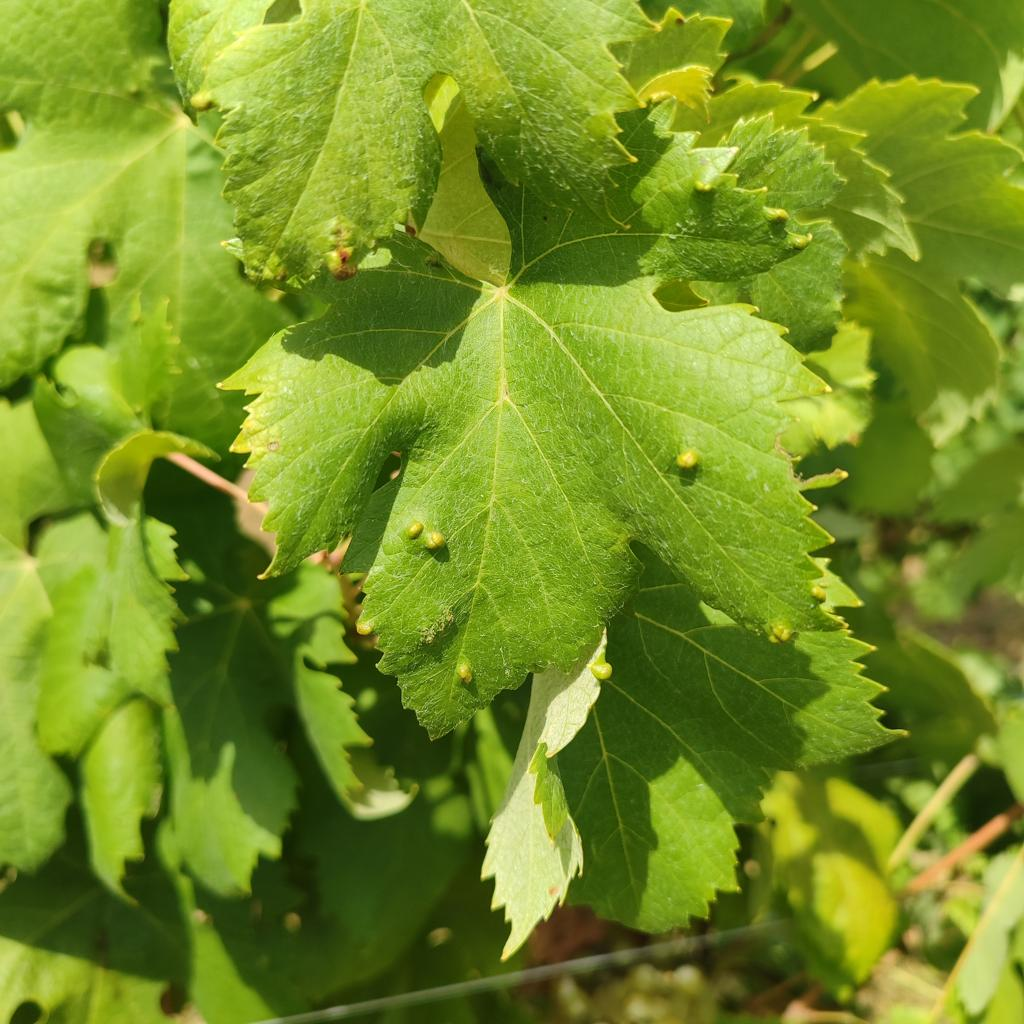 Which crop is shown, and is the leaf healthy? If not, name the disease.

grapevine, erineum mite
